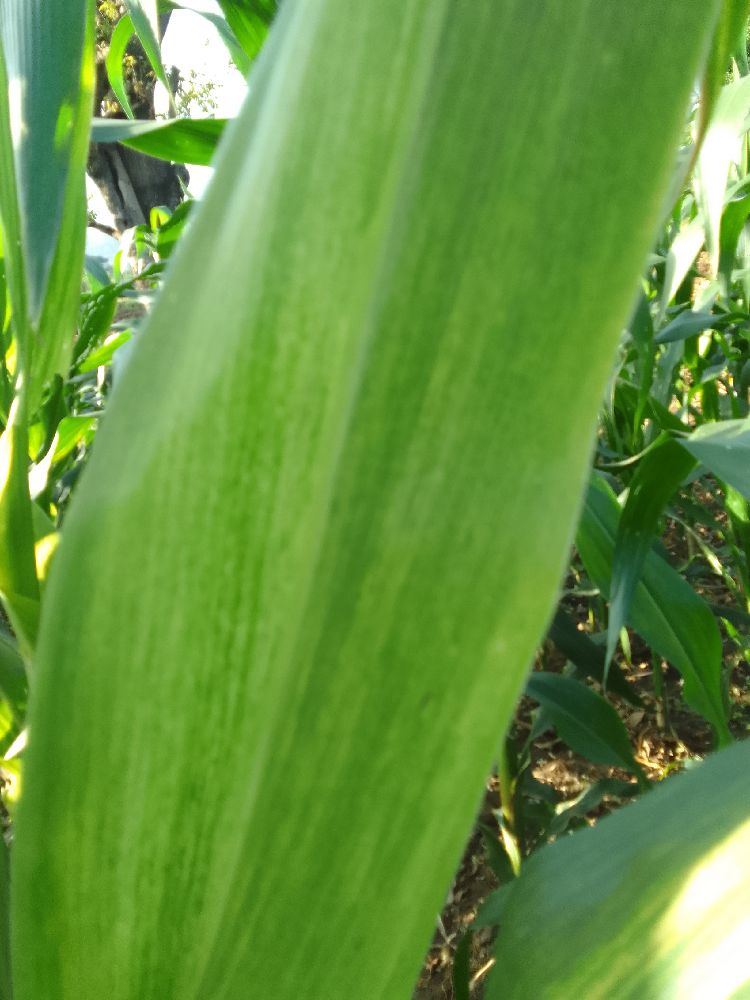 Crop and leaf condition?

maize, maize lethal necrosis
